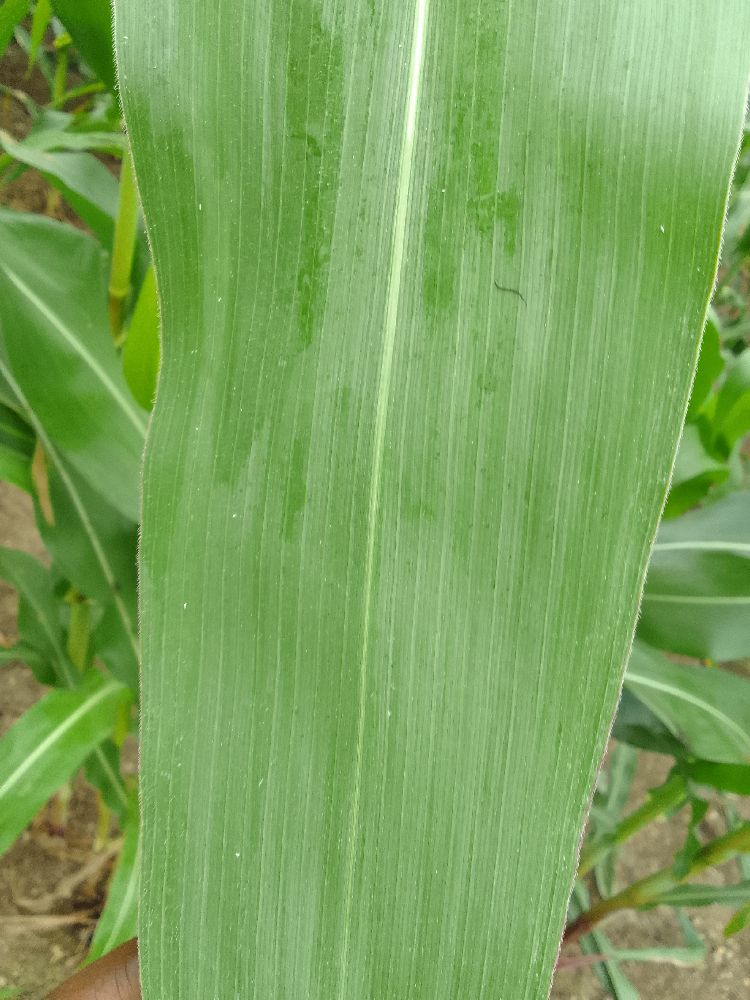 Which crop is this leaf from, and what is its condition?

maize, healthy
